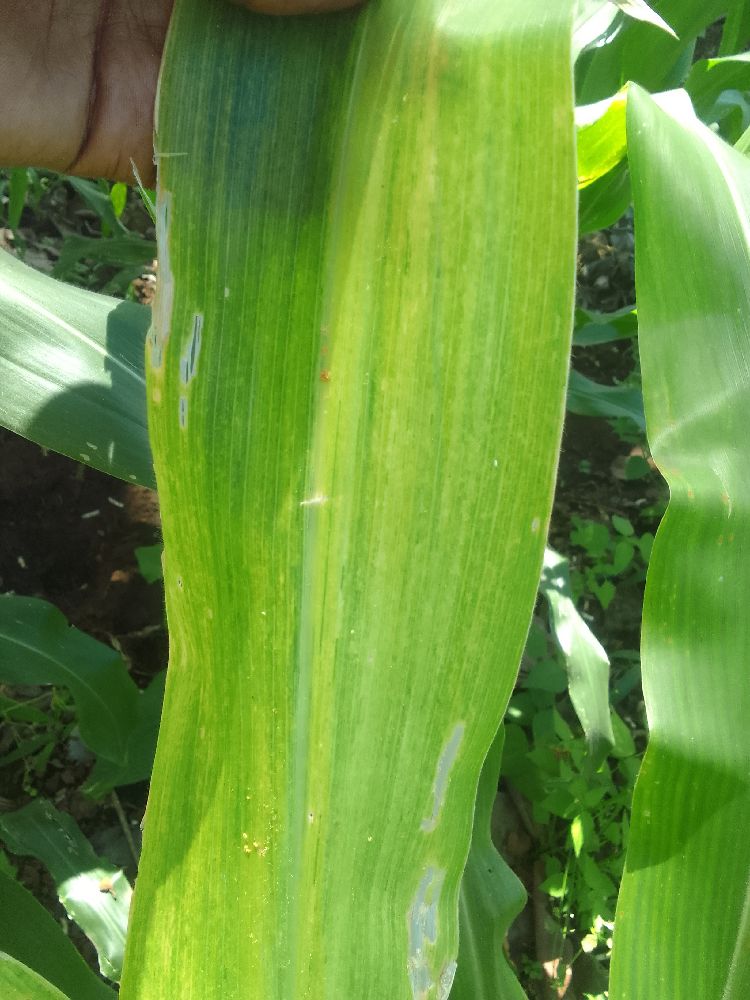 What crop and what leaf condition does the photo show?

maize, maize lethal necrosis
